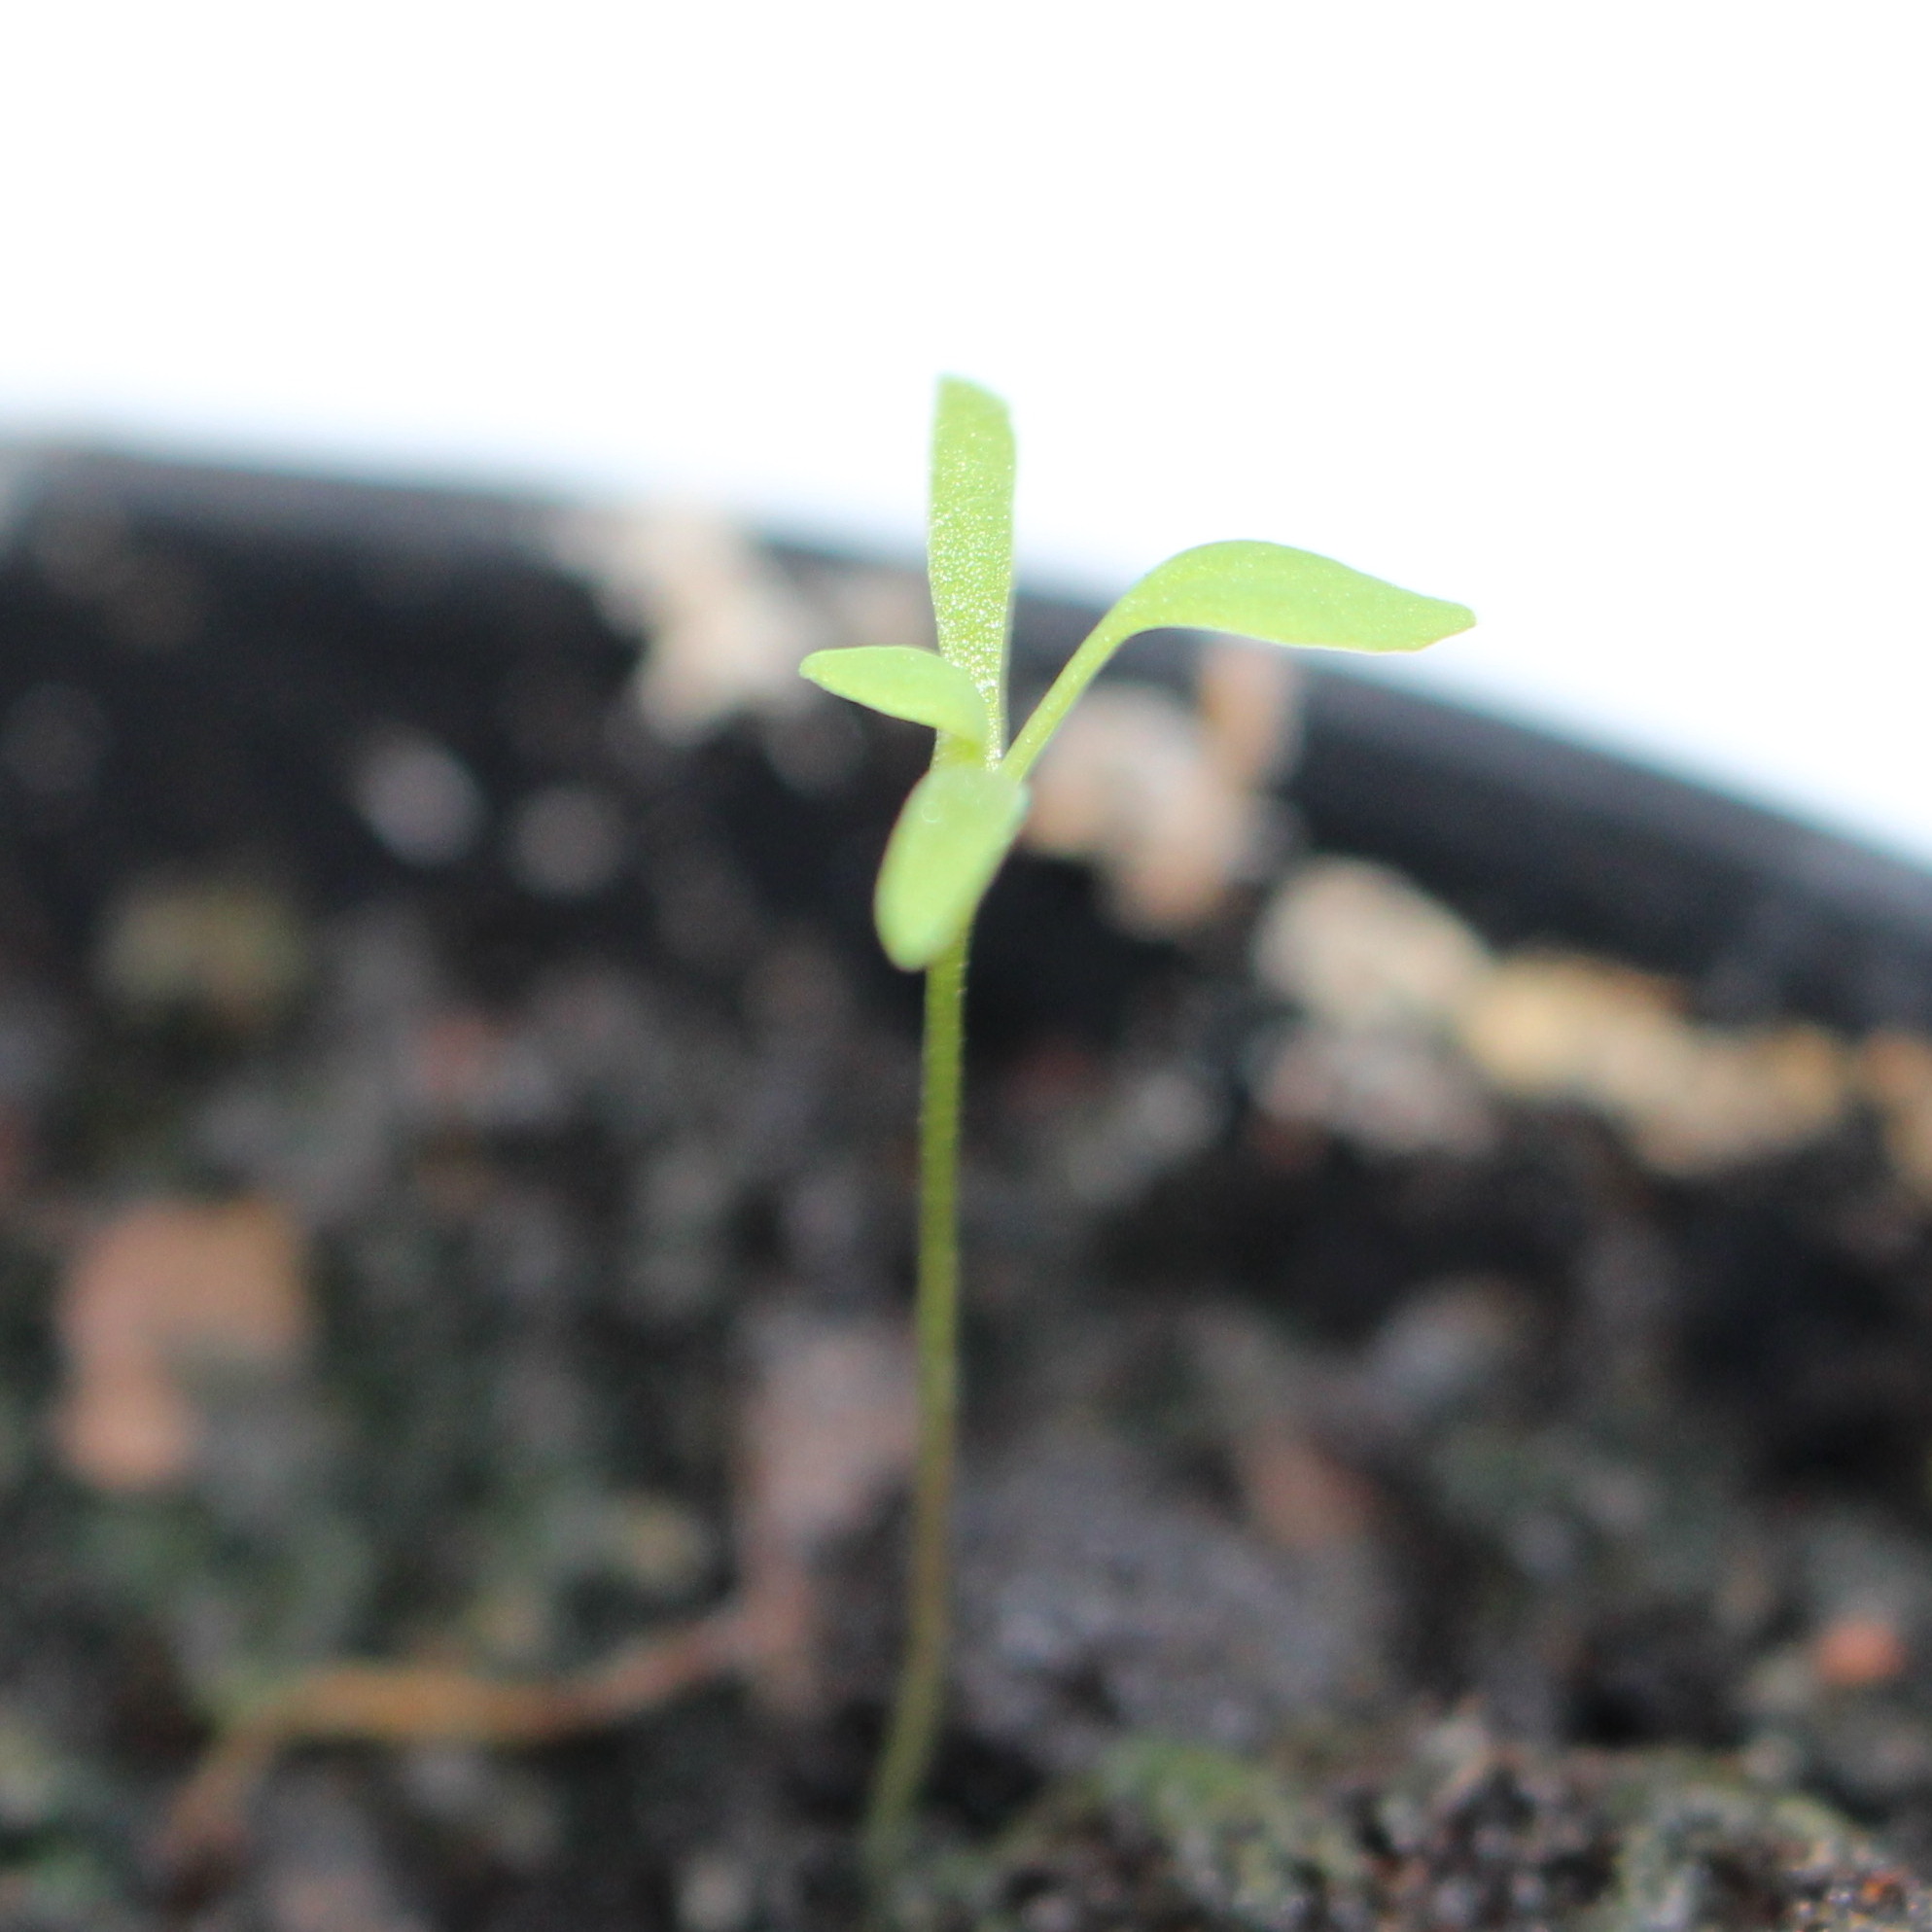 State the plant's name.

Papaver rhoeas
